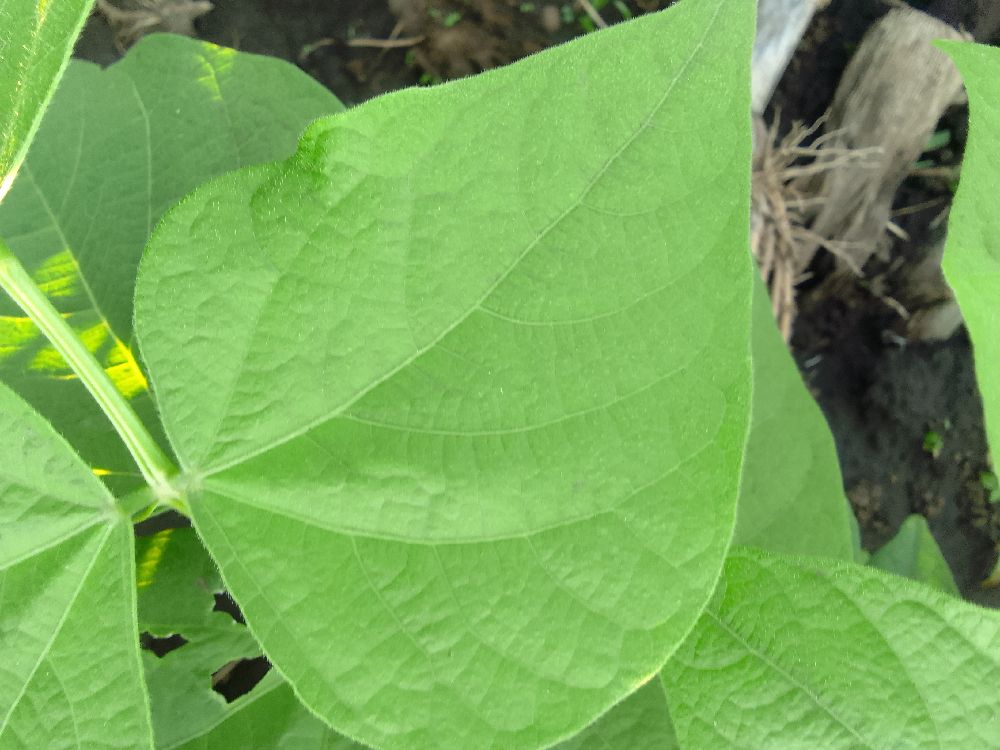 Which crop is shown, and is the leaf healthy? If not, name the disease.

common bean, healthy
